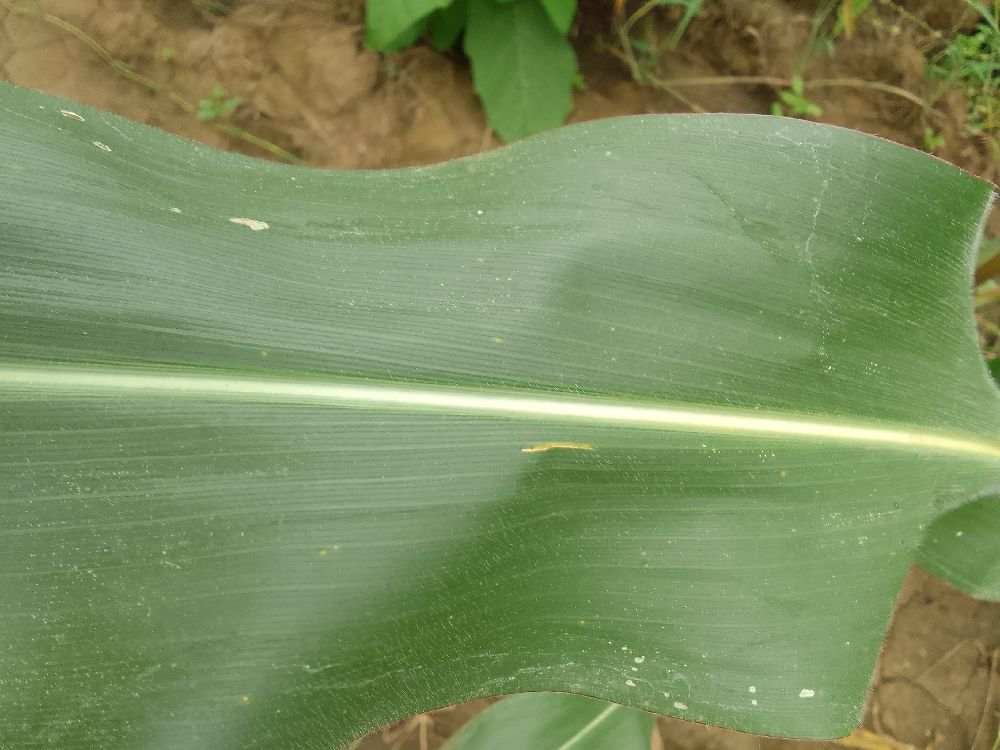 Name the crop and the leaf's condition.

maize, healthy
